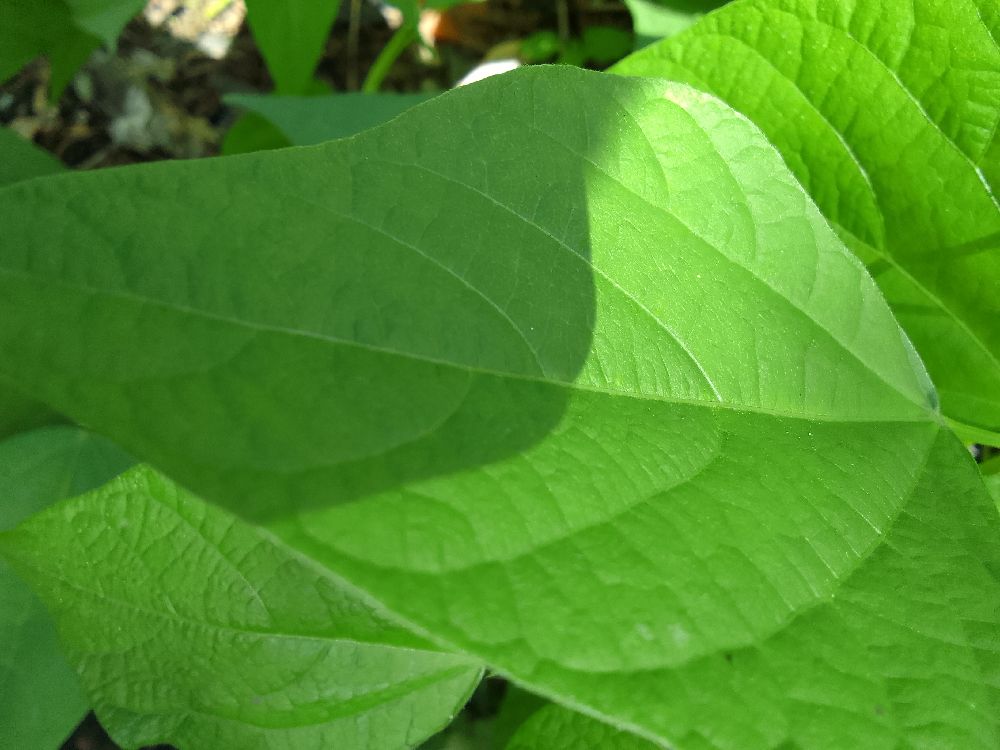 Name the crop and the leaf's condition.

common bean, healthy
